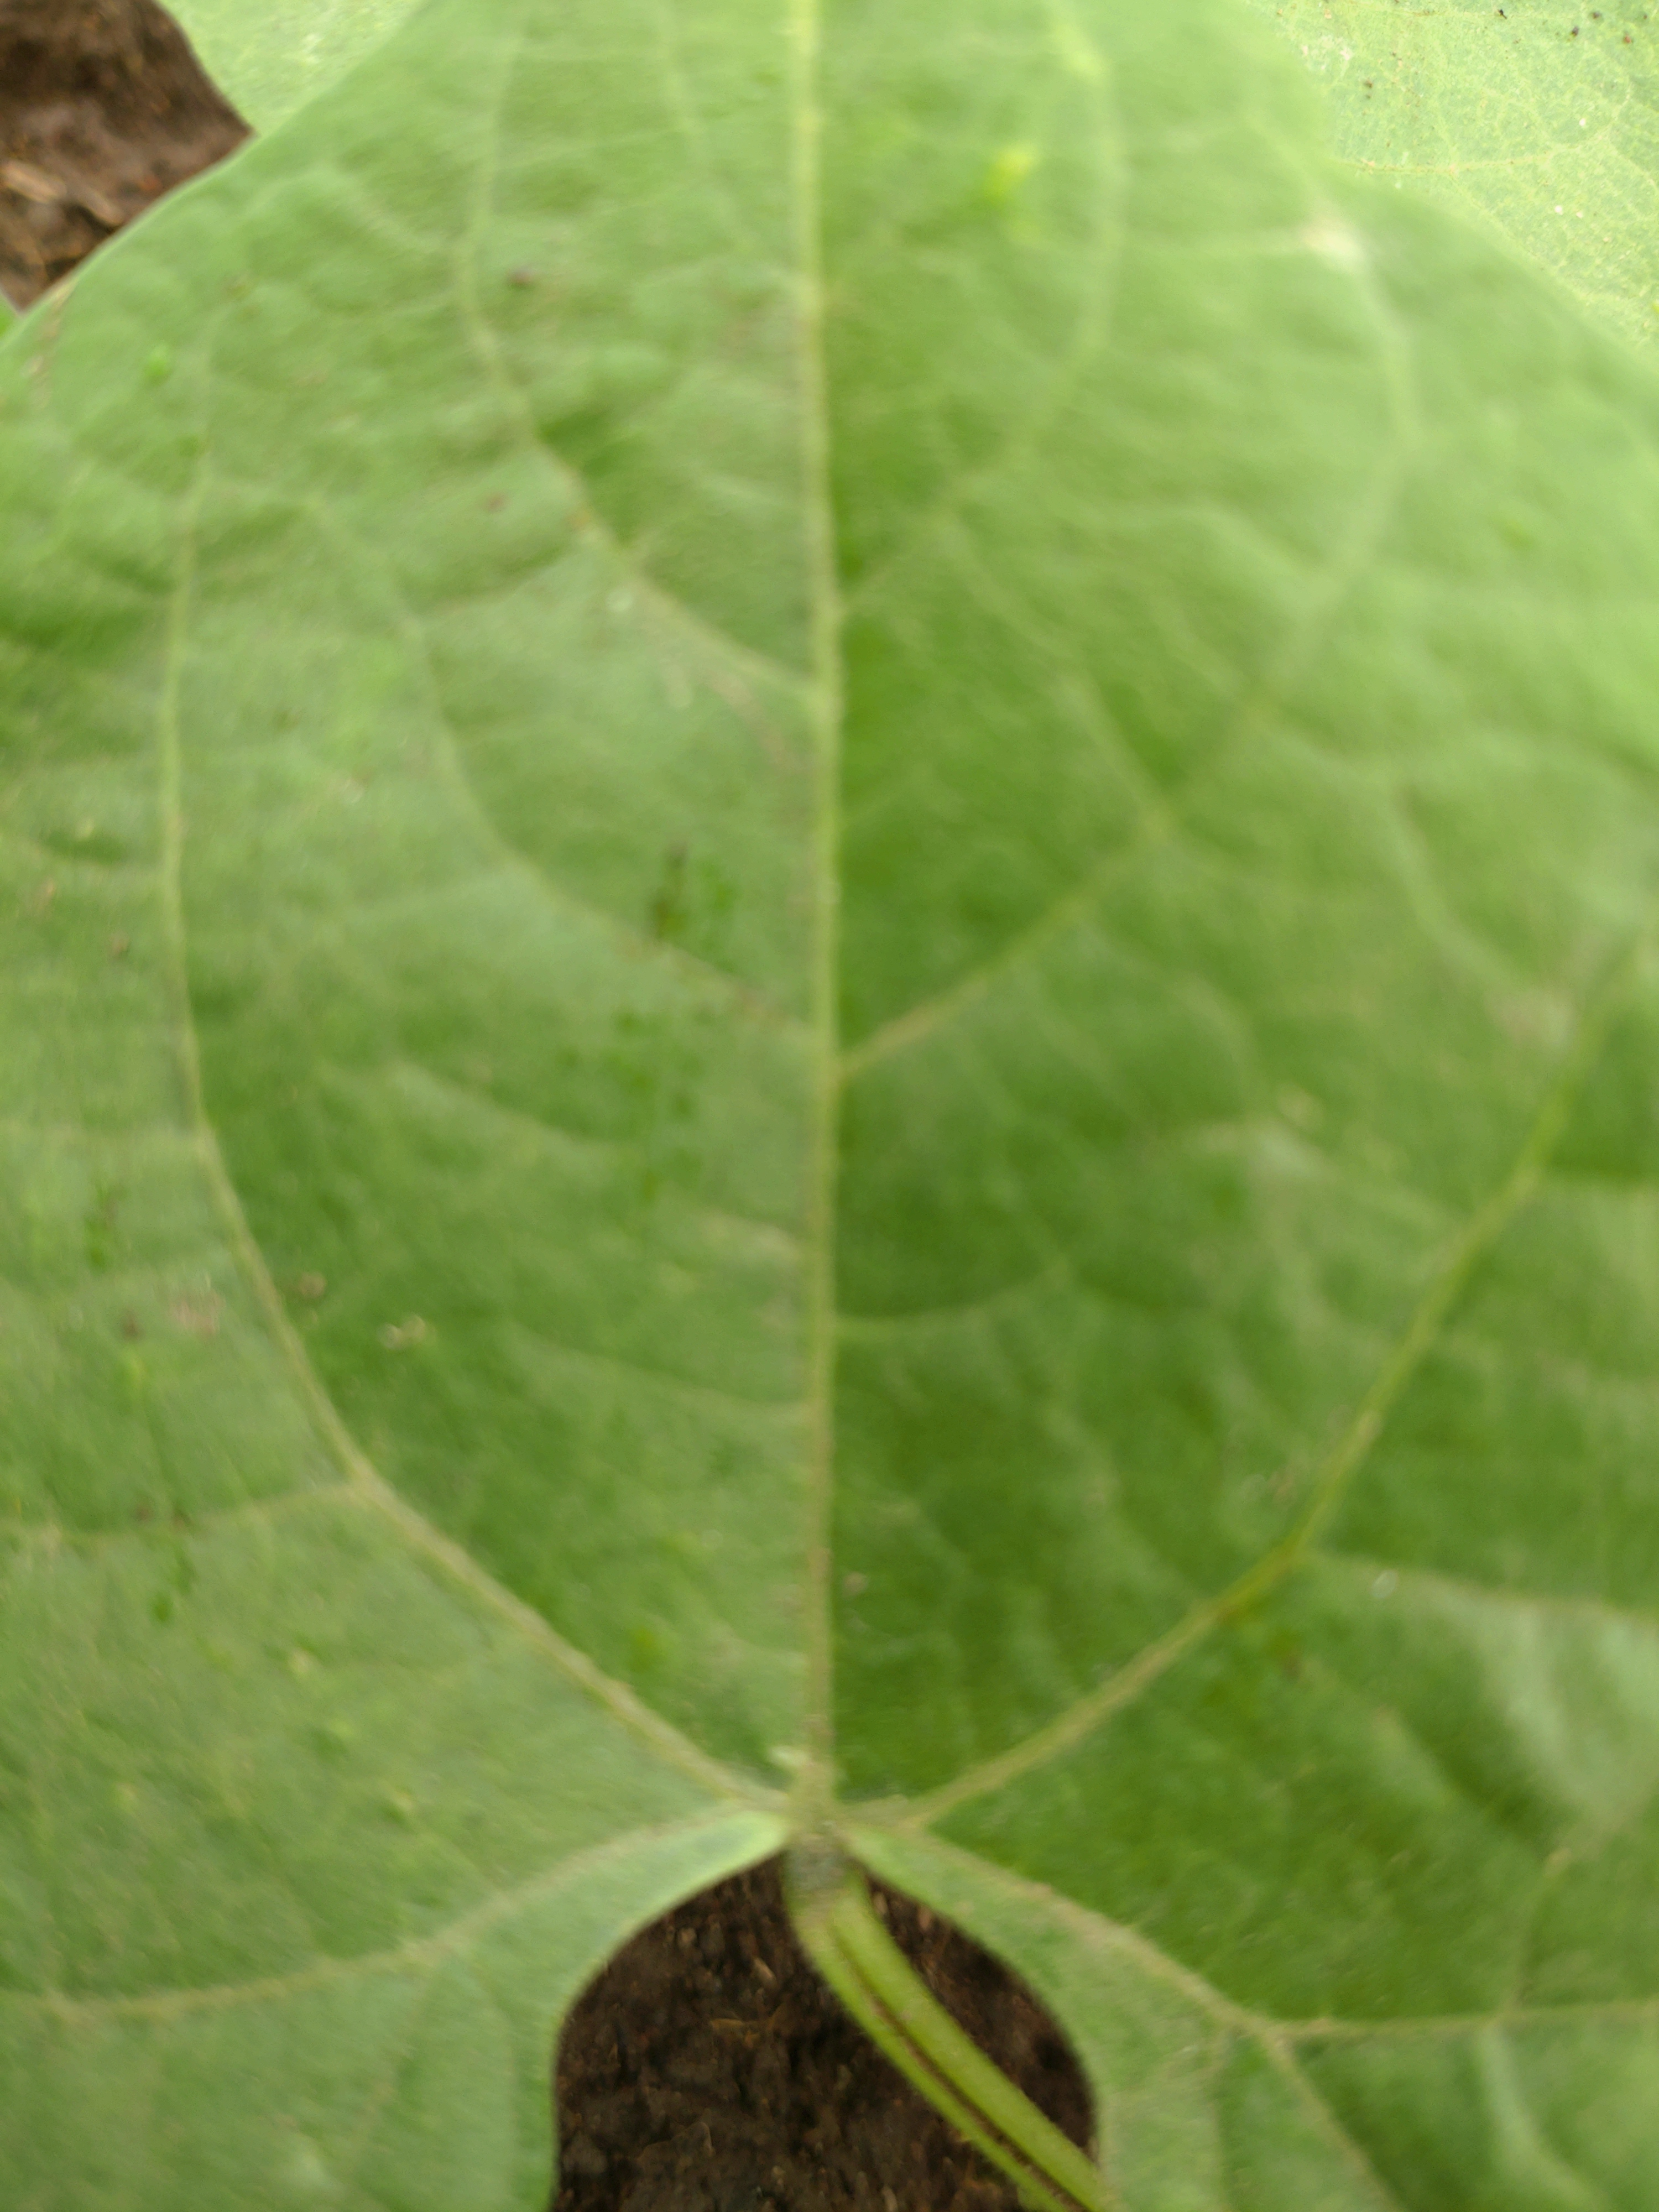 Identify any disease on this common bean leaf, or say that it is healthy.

healthy
